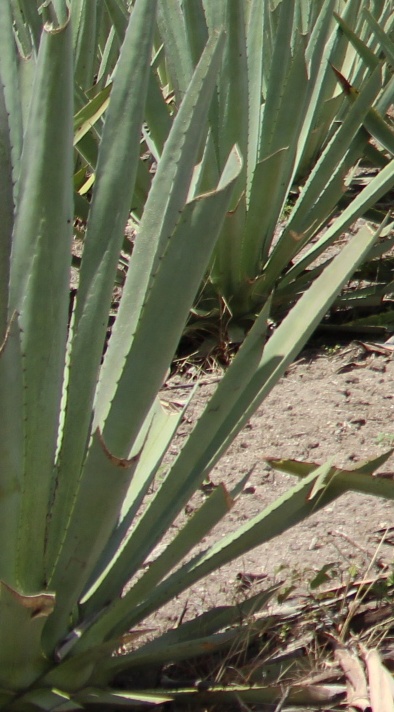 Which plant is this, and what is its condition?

agave, healthy
